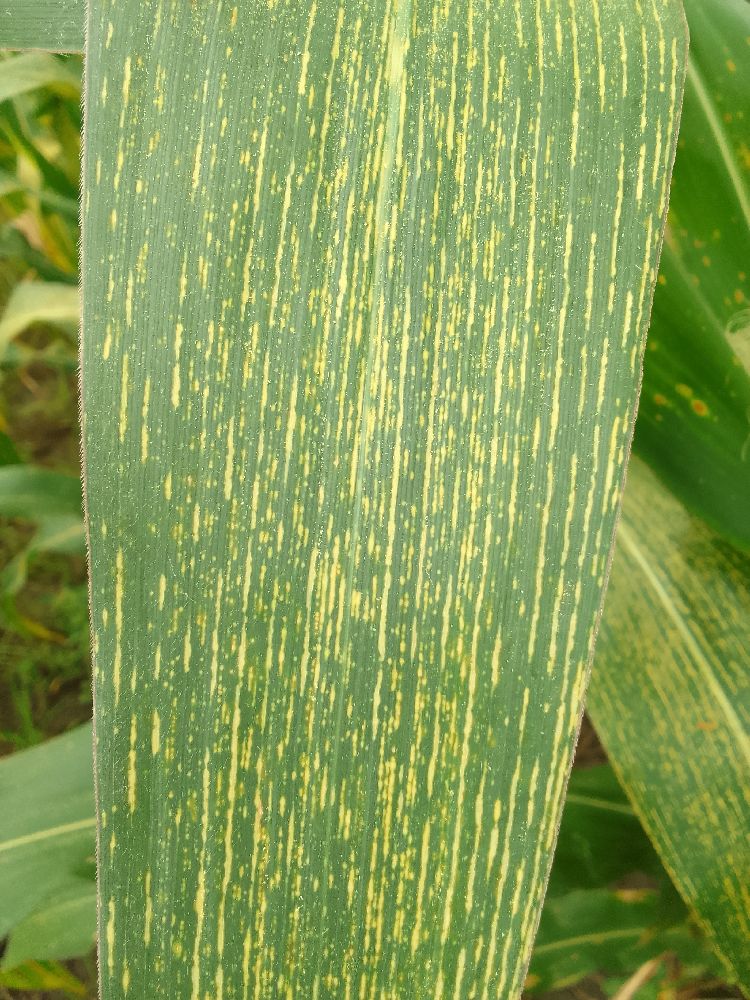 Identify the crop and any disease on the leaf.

maize, maize streak virus
